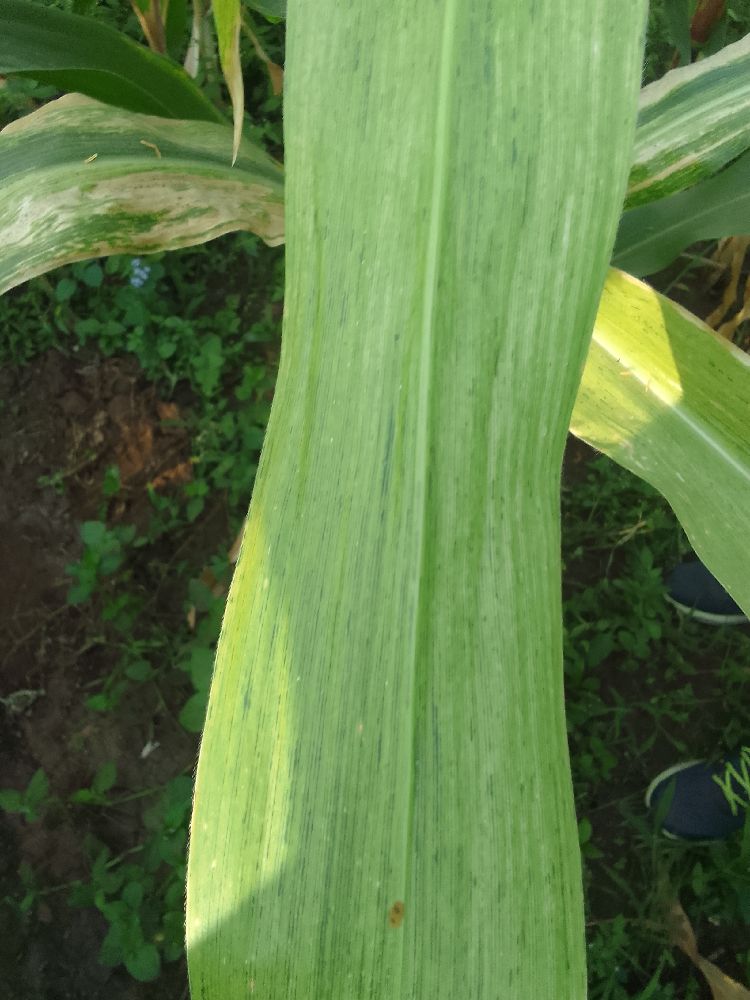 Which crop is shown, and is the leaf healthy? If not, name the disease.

maize, maize lethal necrosis
